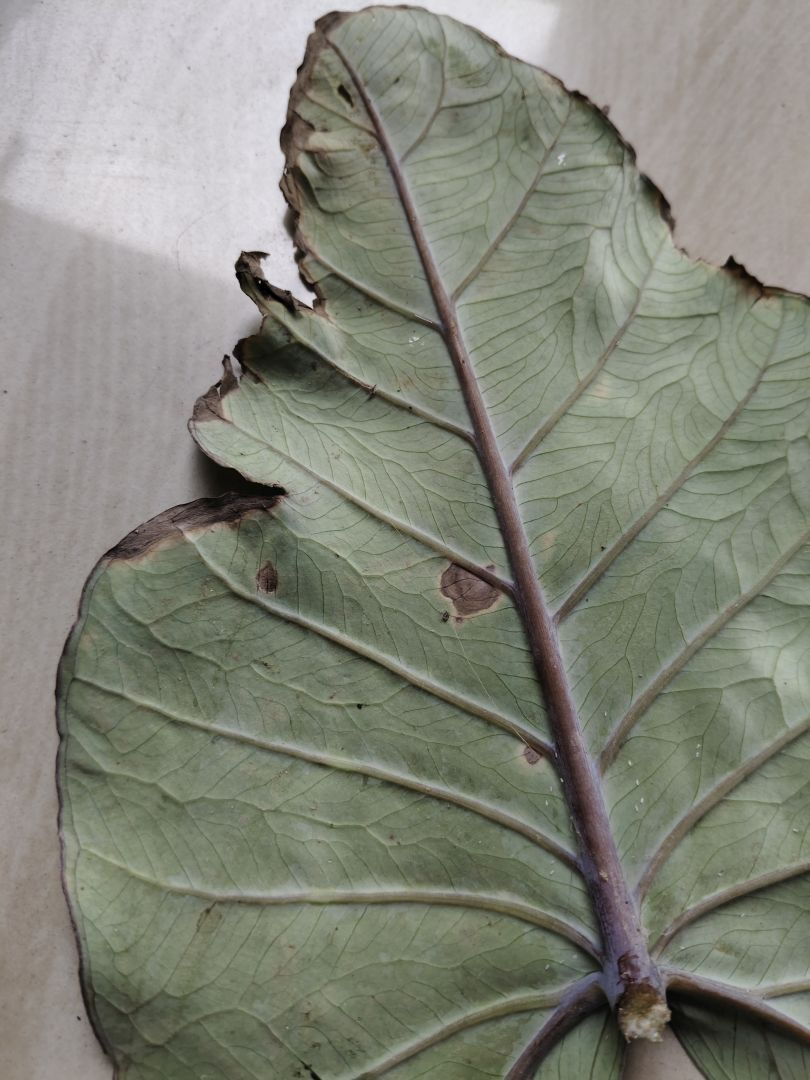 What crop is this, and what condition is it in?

taro, leaf blight
